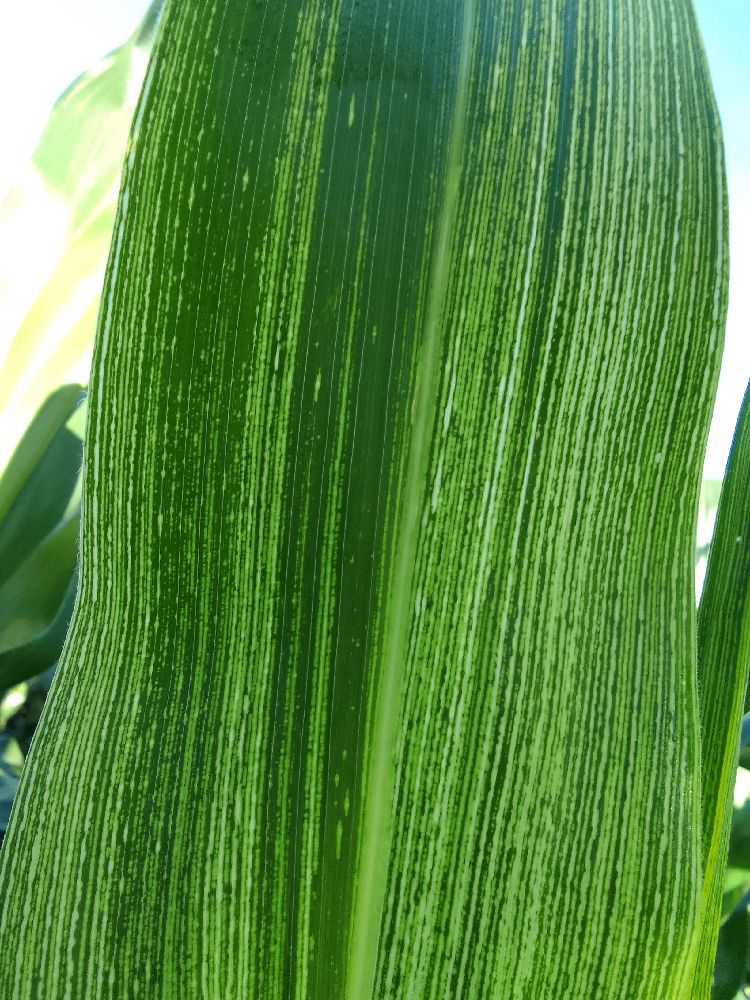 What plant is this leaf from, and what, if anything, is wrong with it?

maize, maize streak virus
